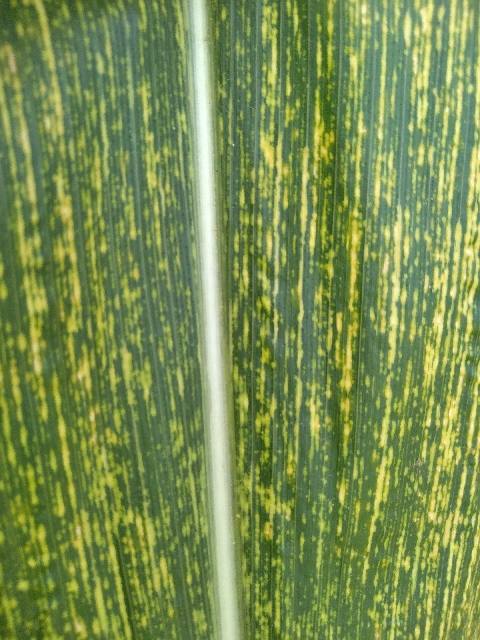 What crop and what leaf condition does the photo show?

maize, maize streak virus
